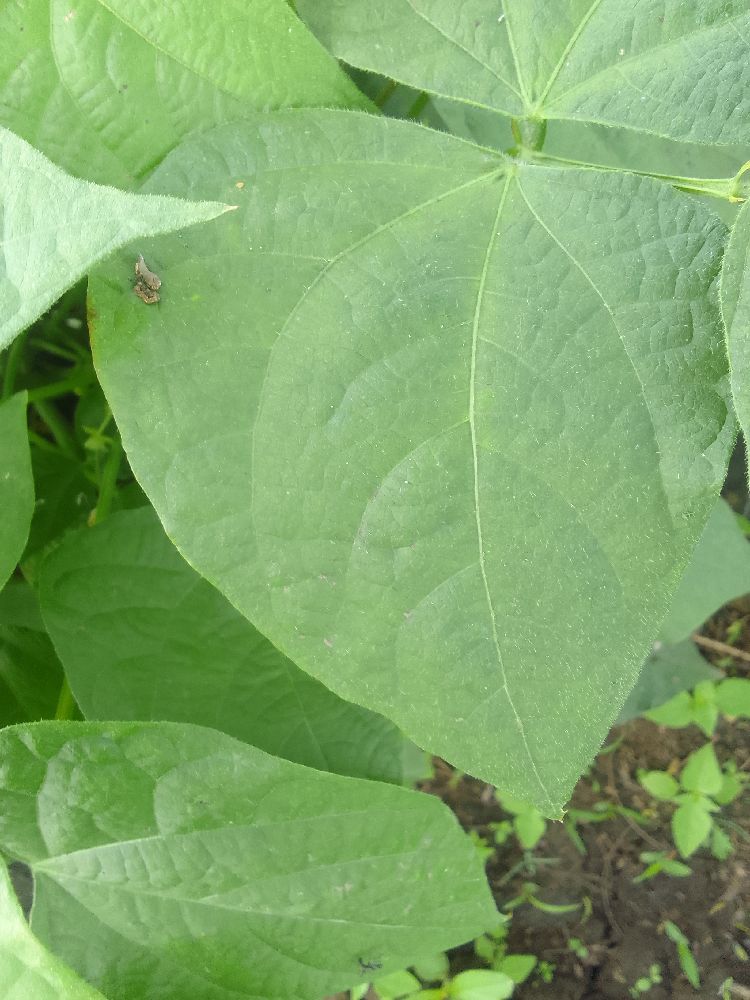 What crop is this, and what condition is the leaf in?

common bean, healthy
